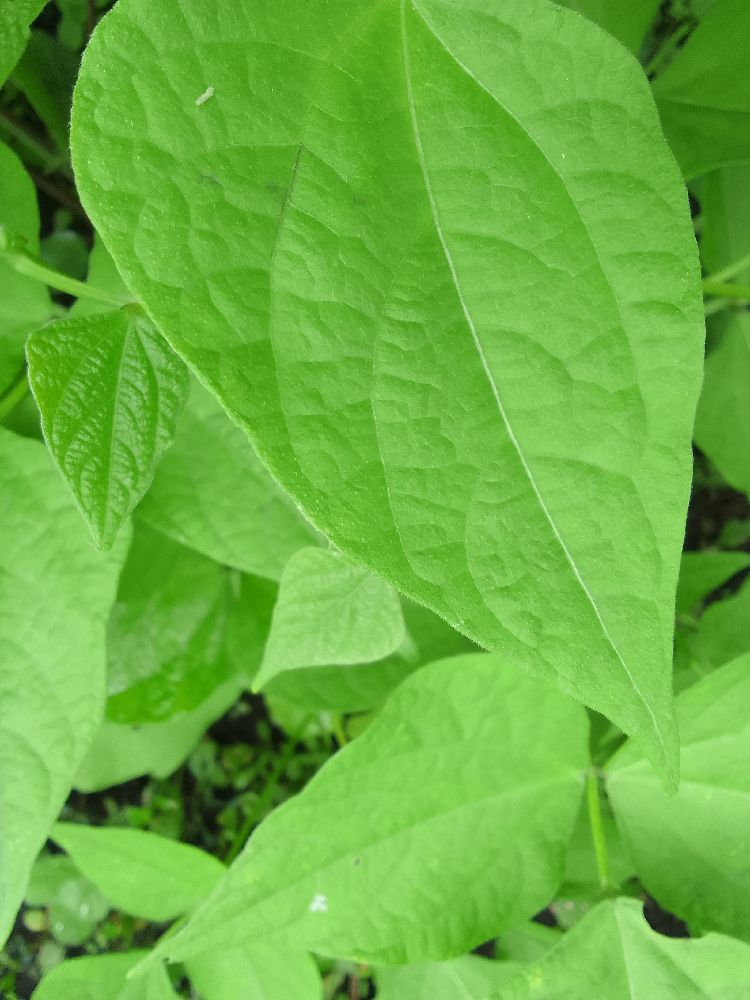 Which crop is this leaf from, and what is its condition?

common bean, healthy
